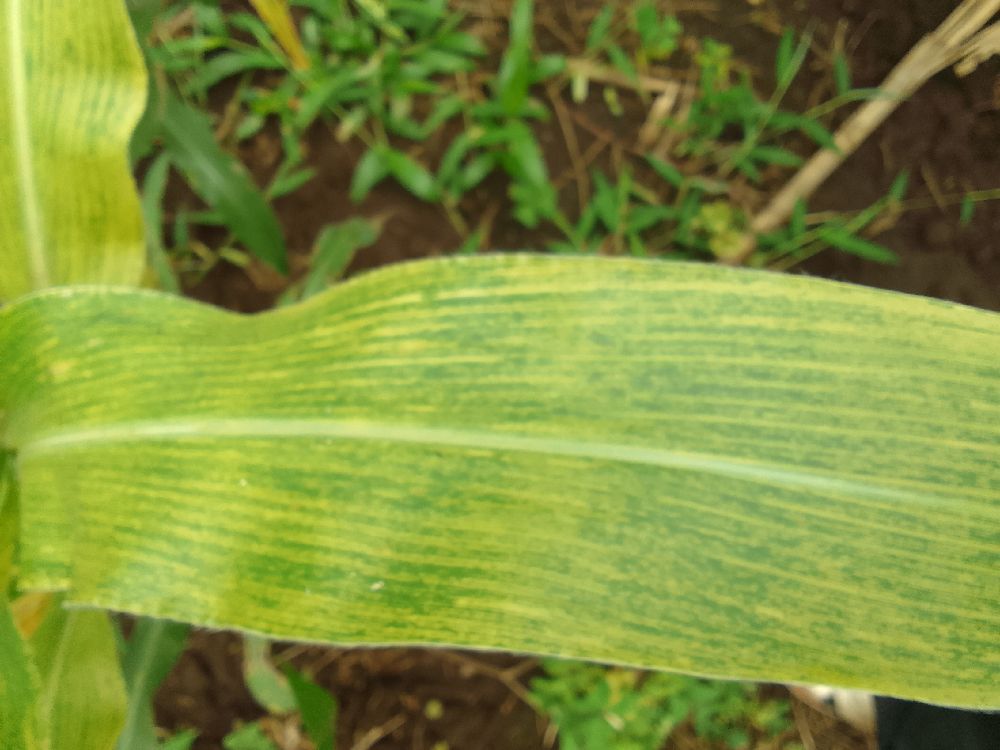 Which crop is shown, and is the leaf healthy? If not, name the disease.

maize, maize lethal necrosis
